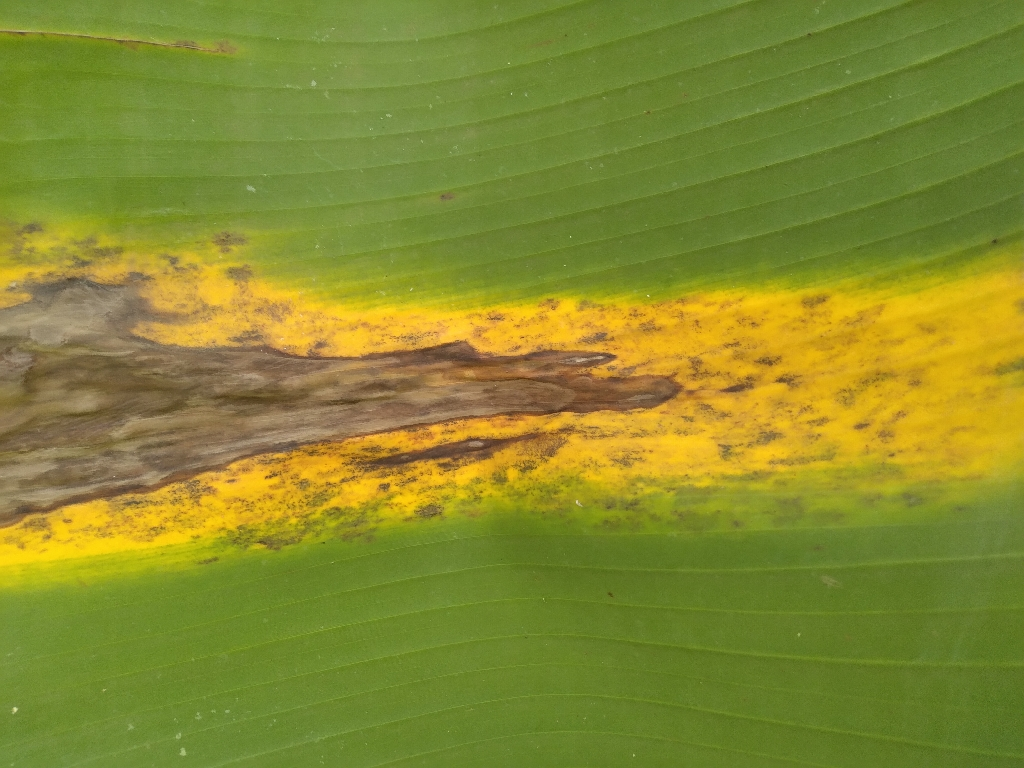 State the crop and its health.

banana, black sigatoka
